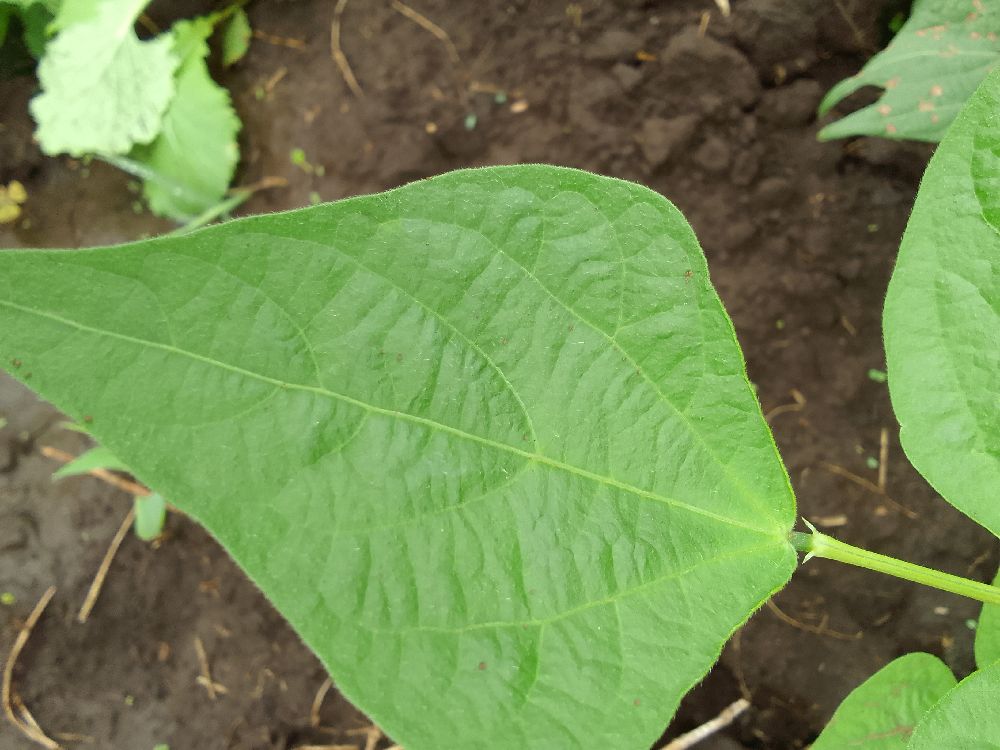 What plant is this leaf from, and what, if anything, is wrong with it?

common bean, healthy
